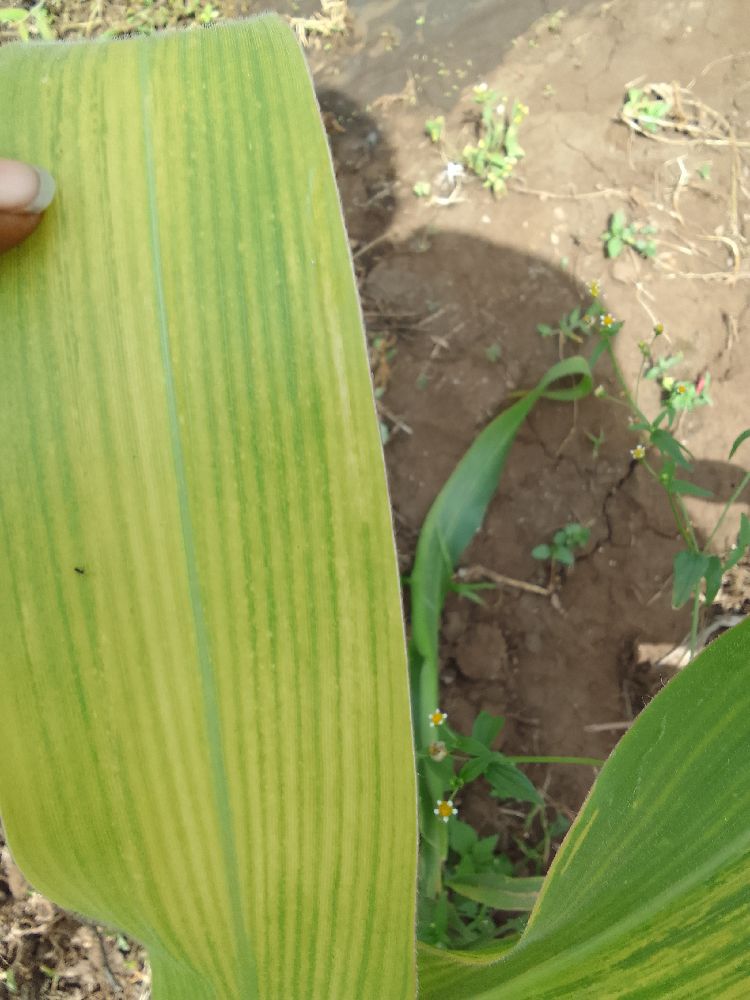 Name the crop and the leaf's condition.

maize, maize lethal necrosis
